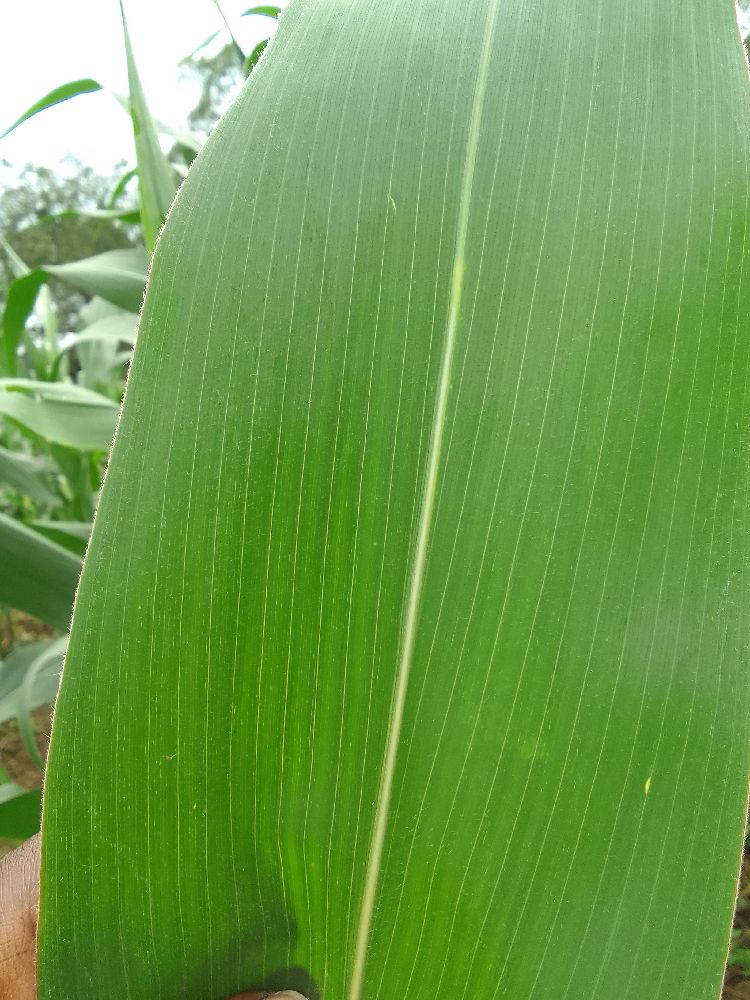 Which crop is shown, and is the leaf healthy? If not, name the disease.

maize, healthy
